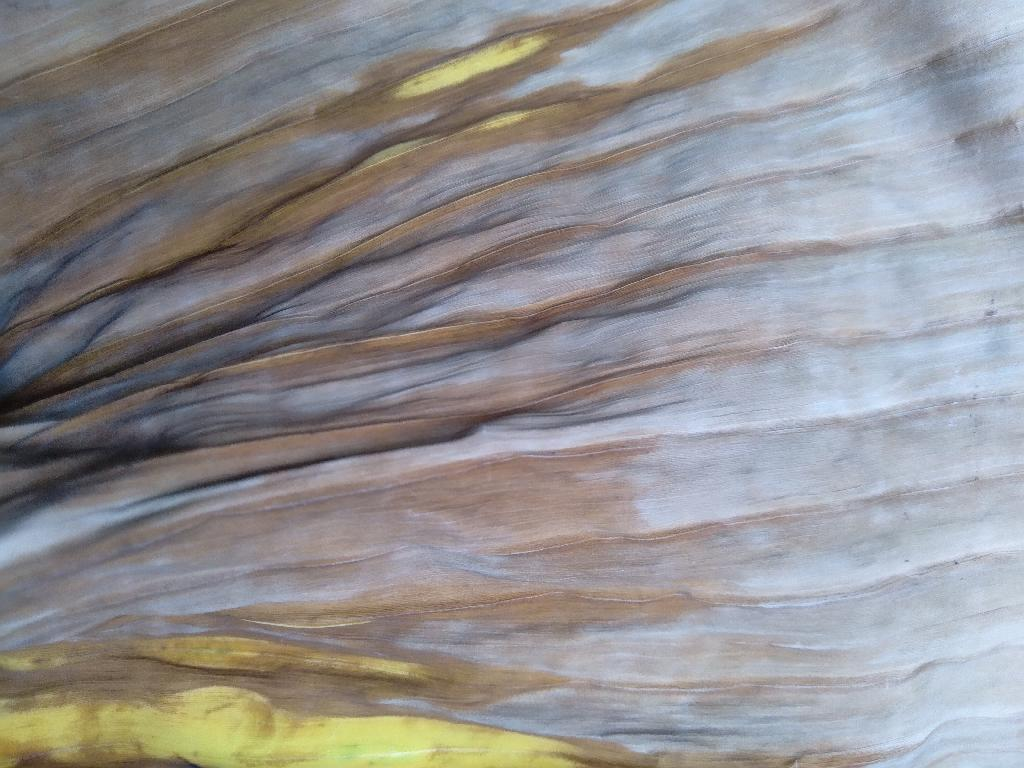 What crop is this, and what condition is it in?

banana, fusarium wilt race 1
